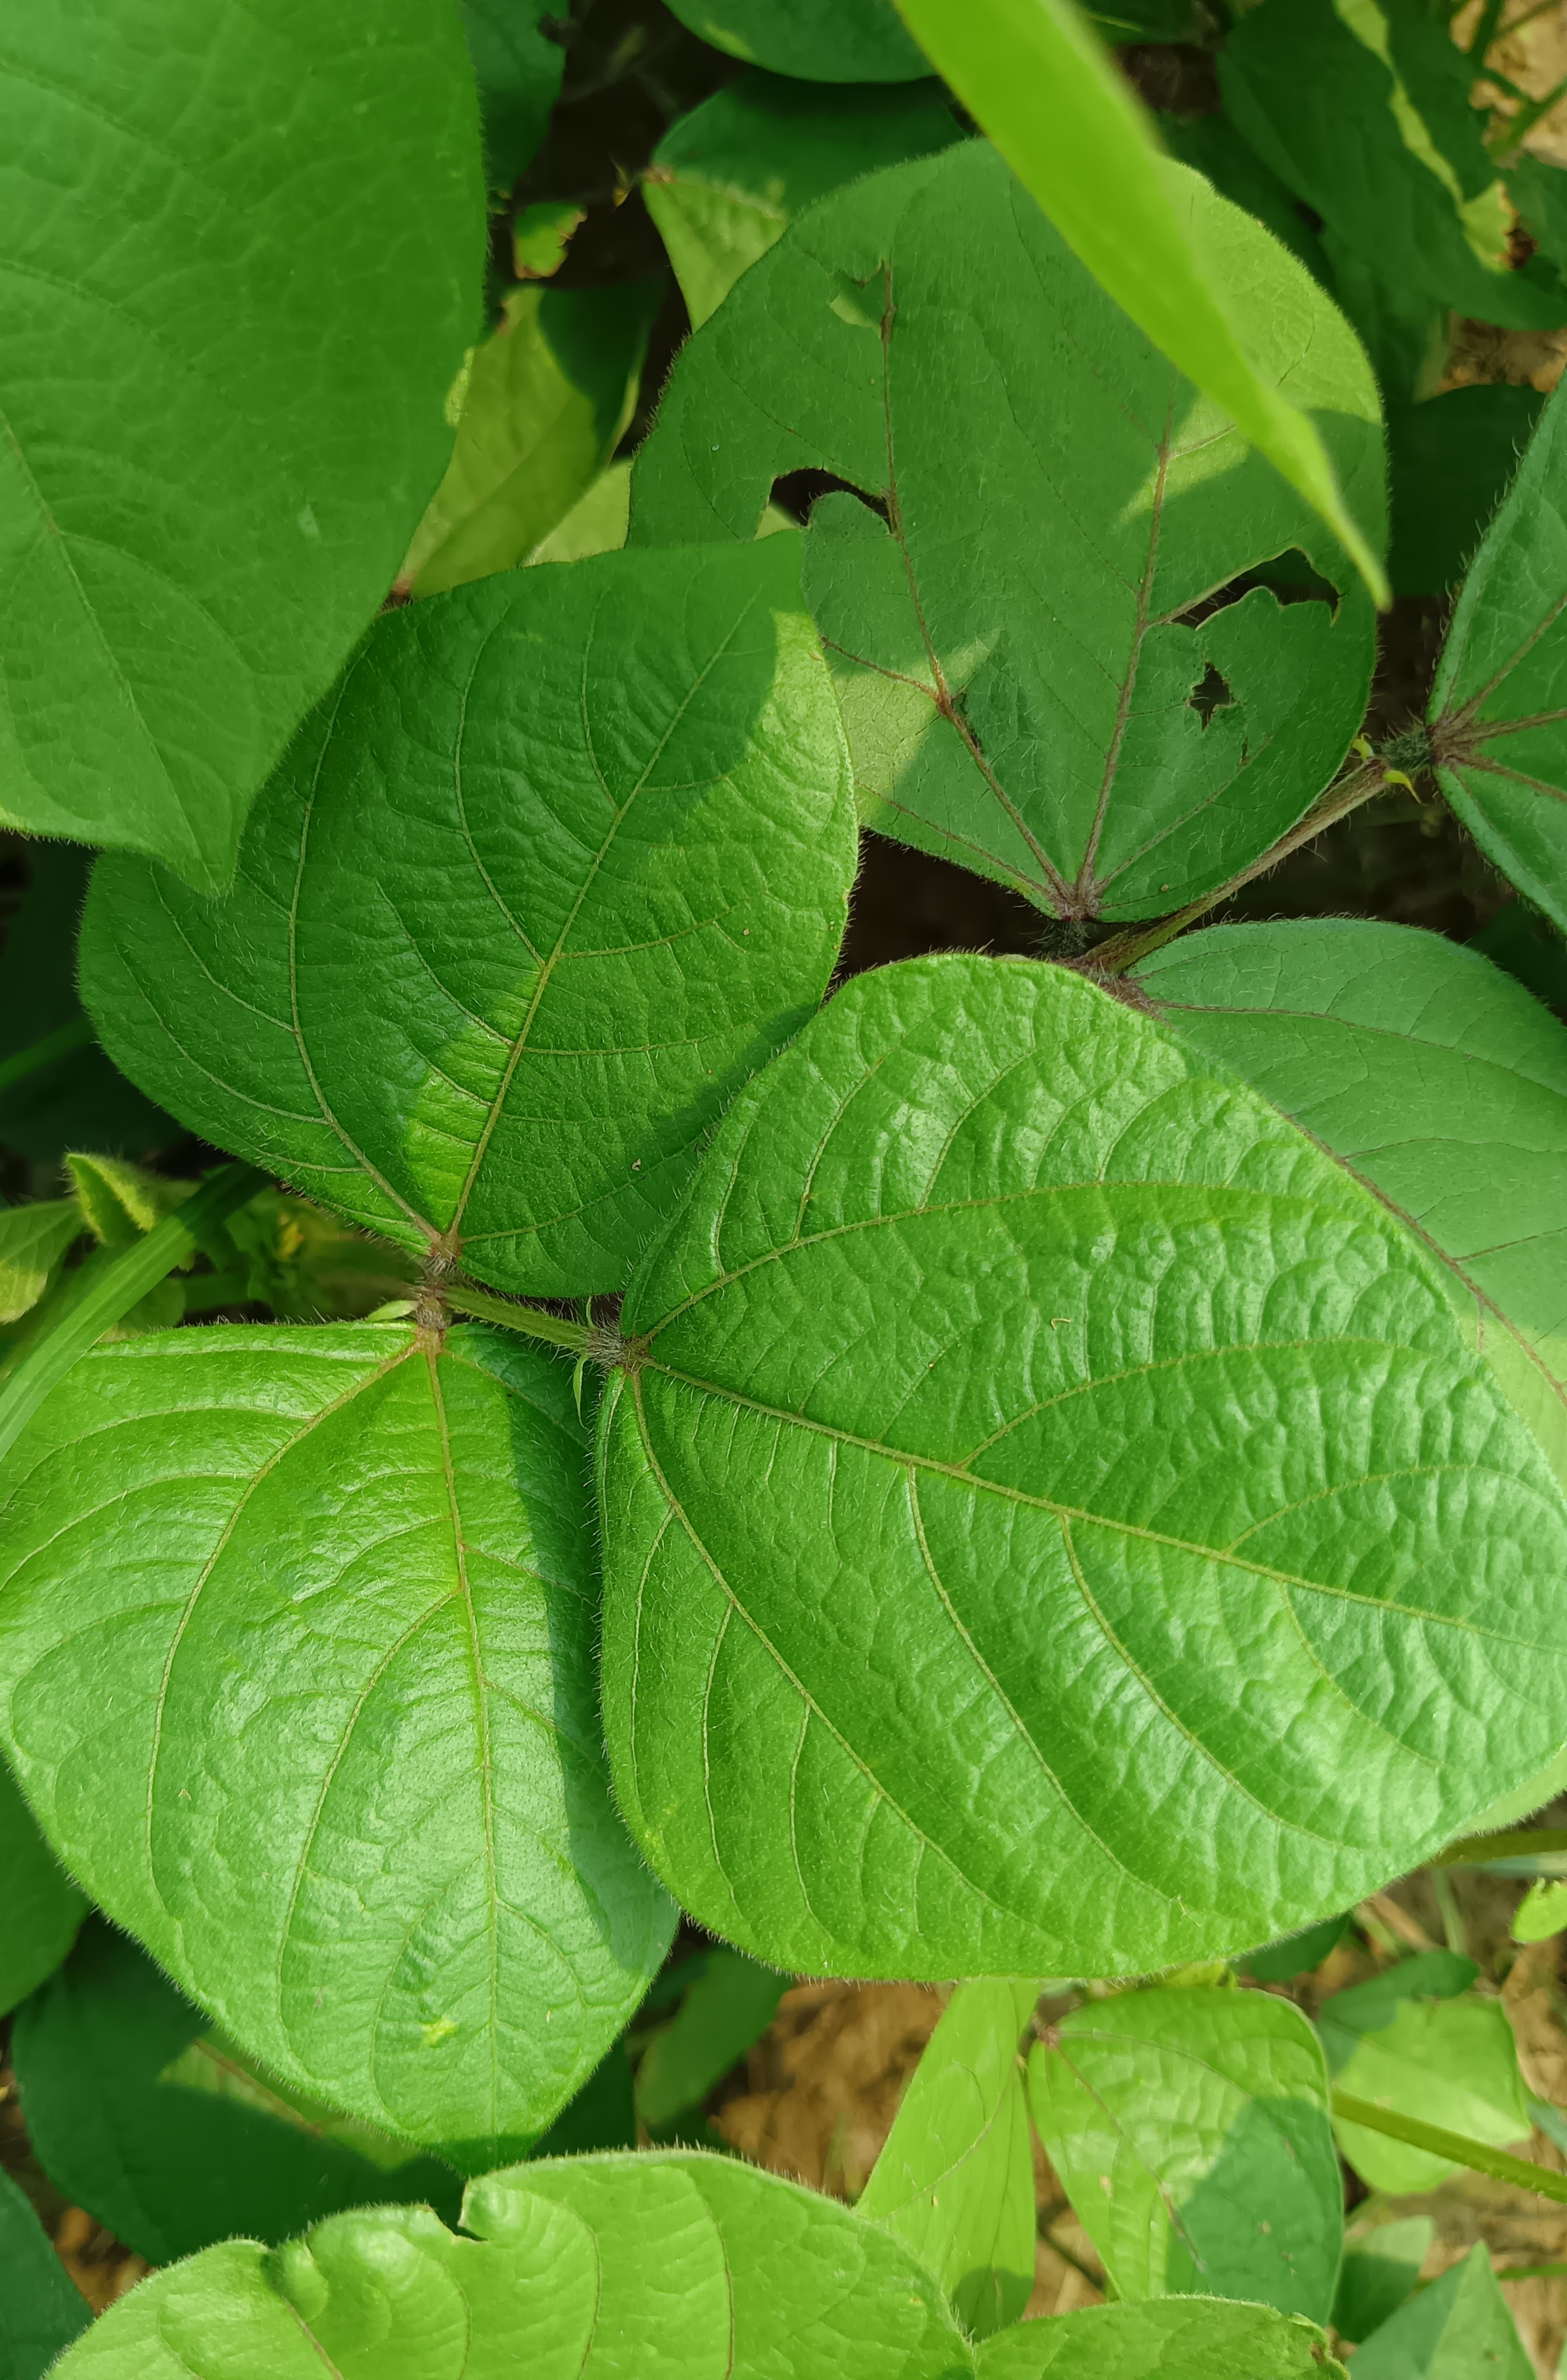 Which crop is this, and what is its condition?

mungbean, healthy
